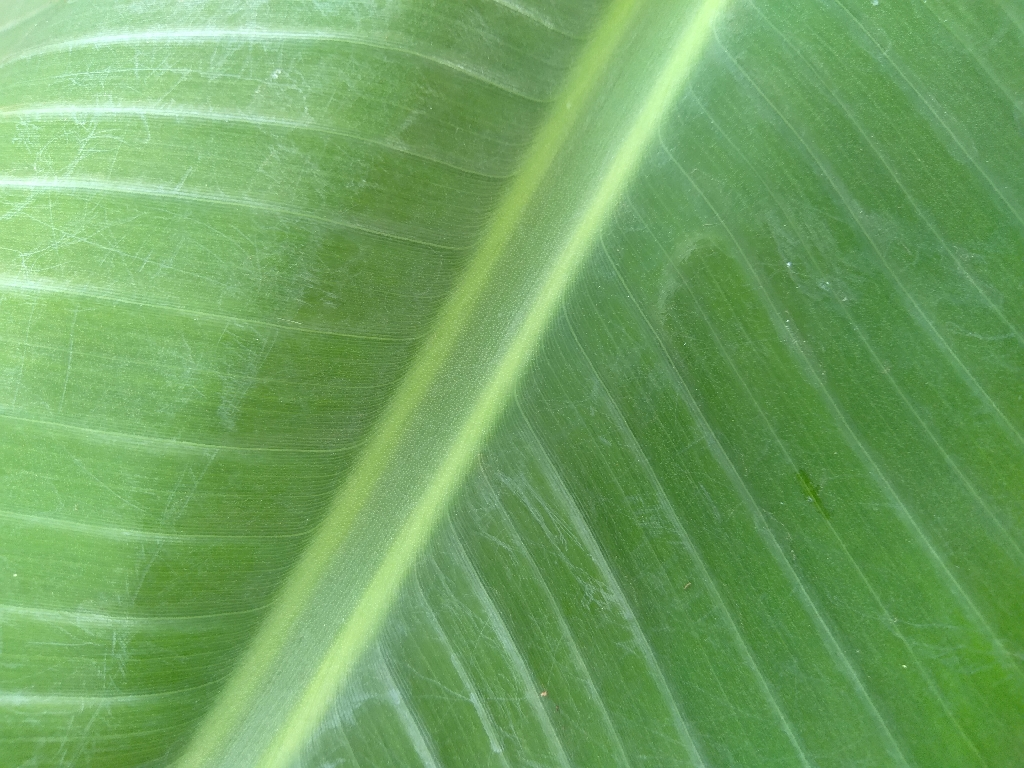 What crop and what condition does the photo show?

banana, healthy
